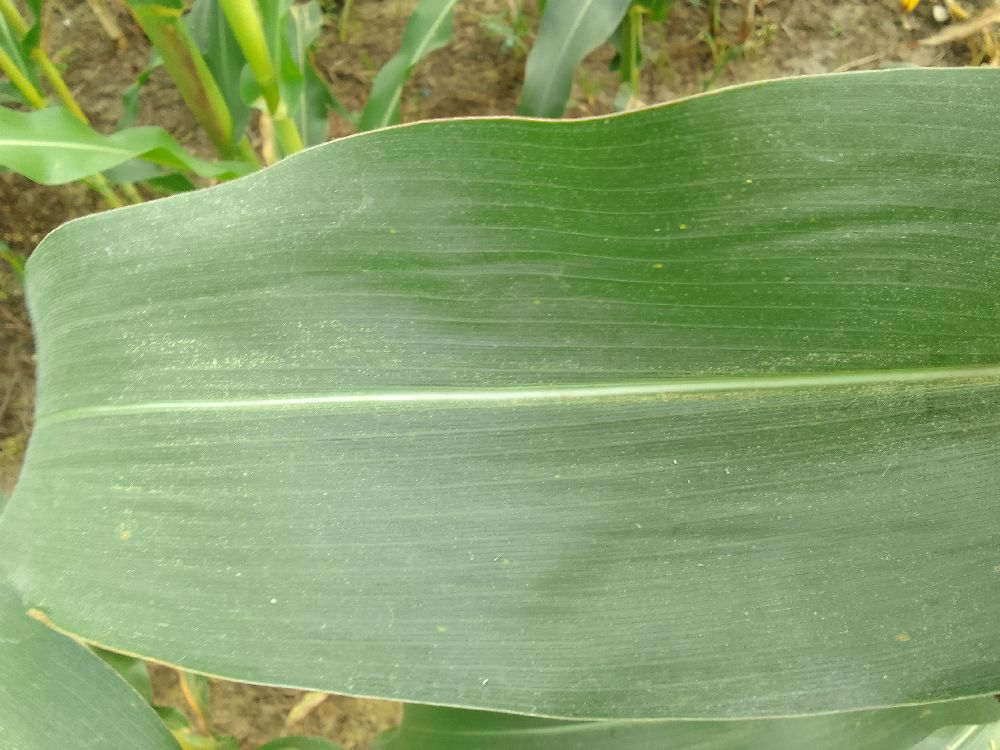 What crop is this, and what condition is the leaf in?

maize, healthy
